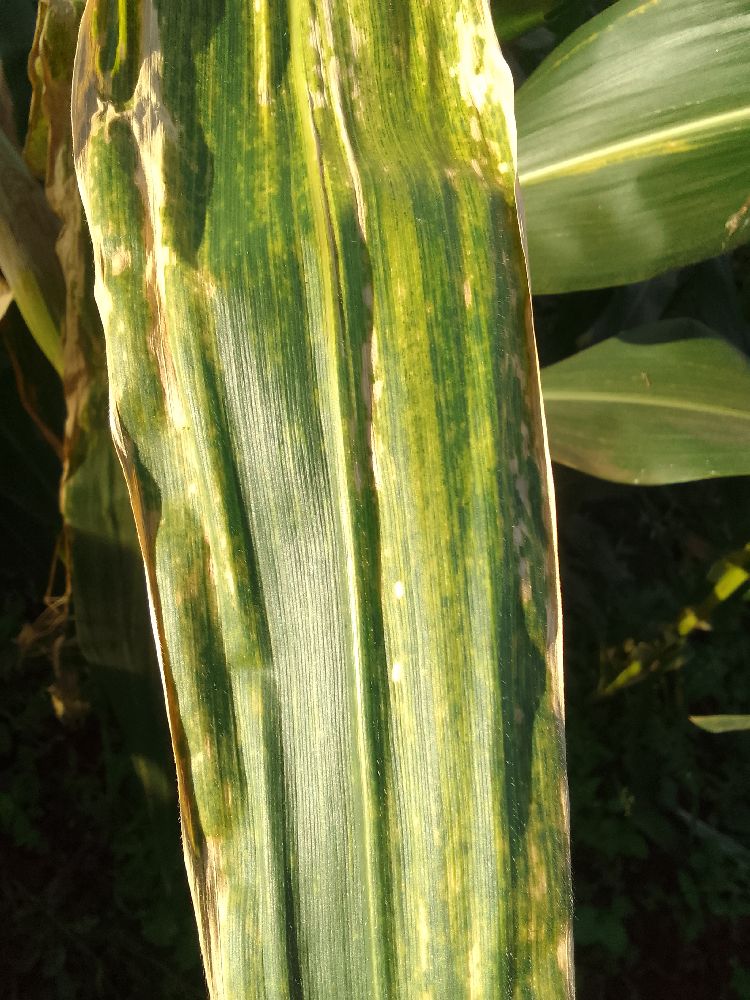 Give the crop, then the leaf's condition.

maize, maize lethal necrosis
